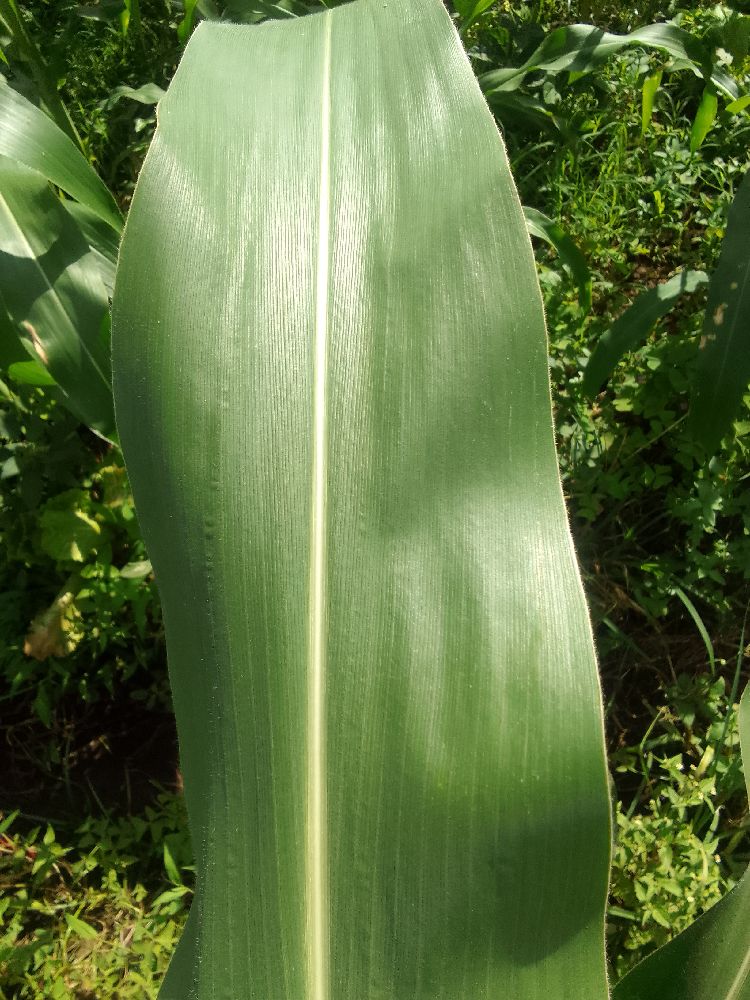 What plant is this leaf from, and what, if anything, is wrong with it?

maize, healthy
